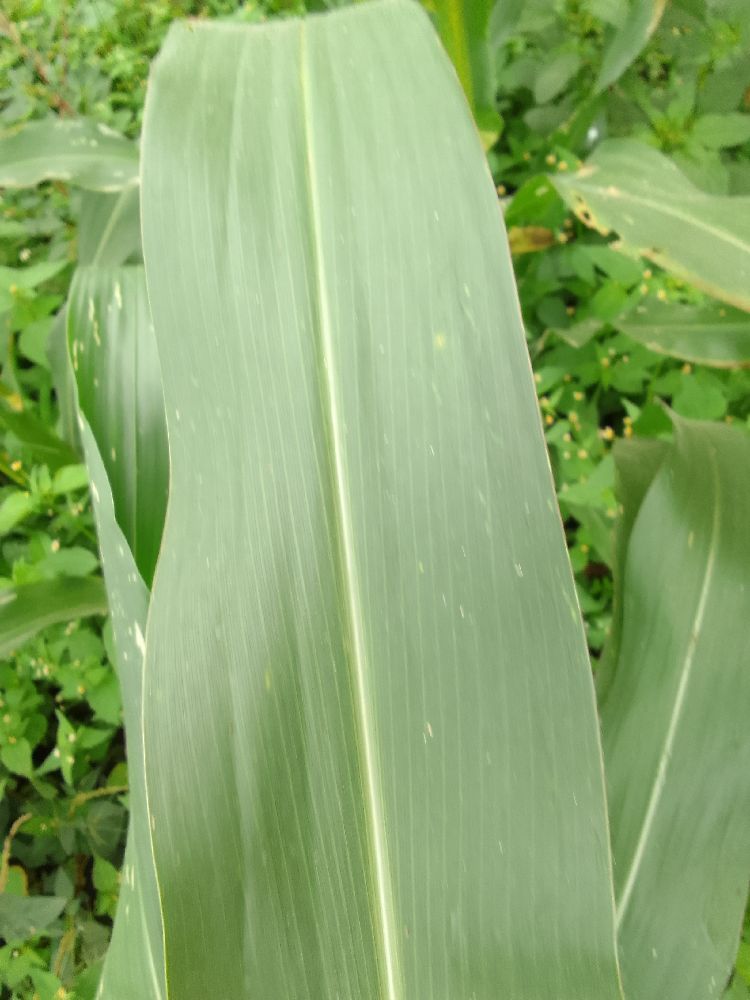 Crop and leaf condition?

maize, healthy
